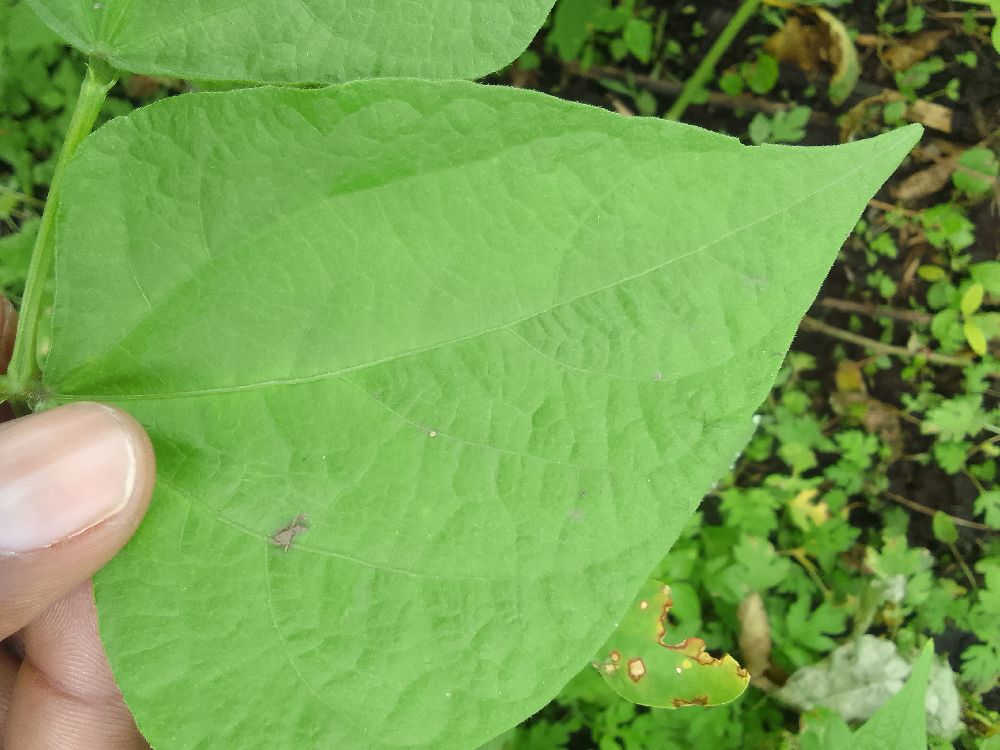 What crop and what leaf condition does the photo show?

common bean, healthy
